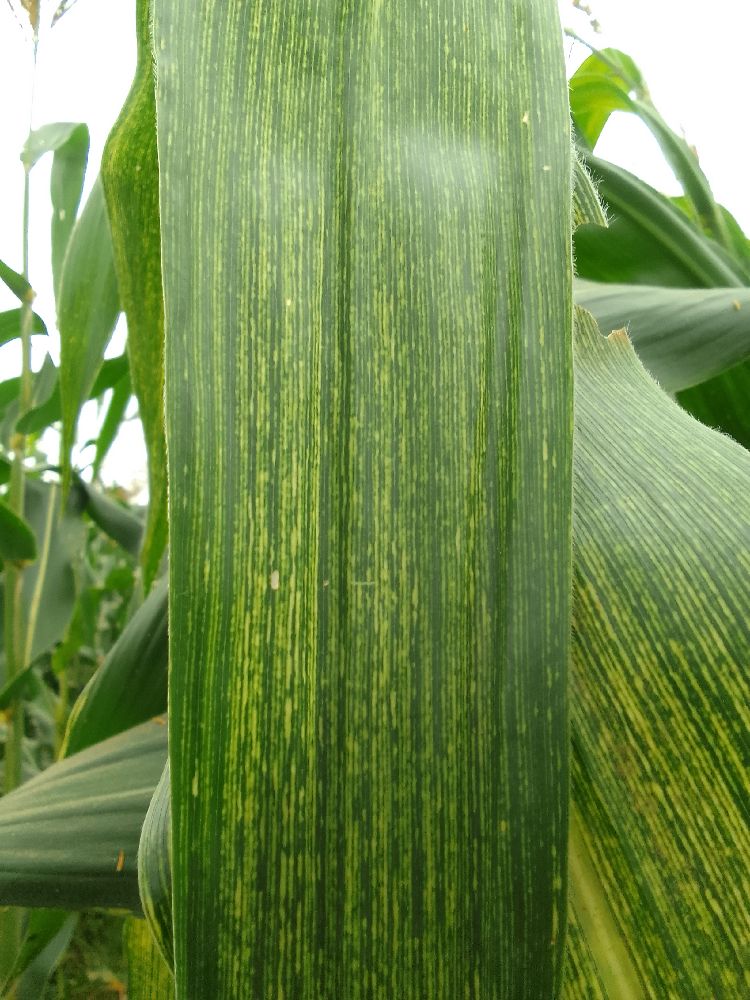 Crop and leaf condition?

maize, maize streak virus
